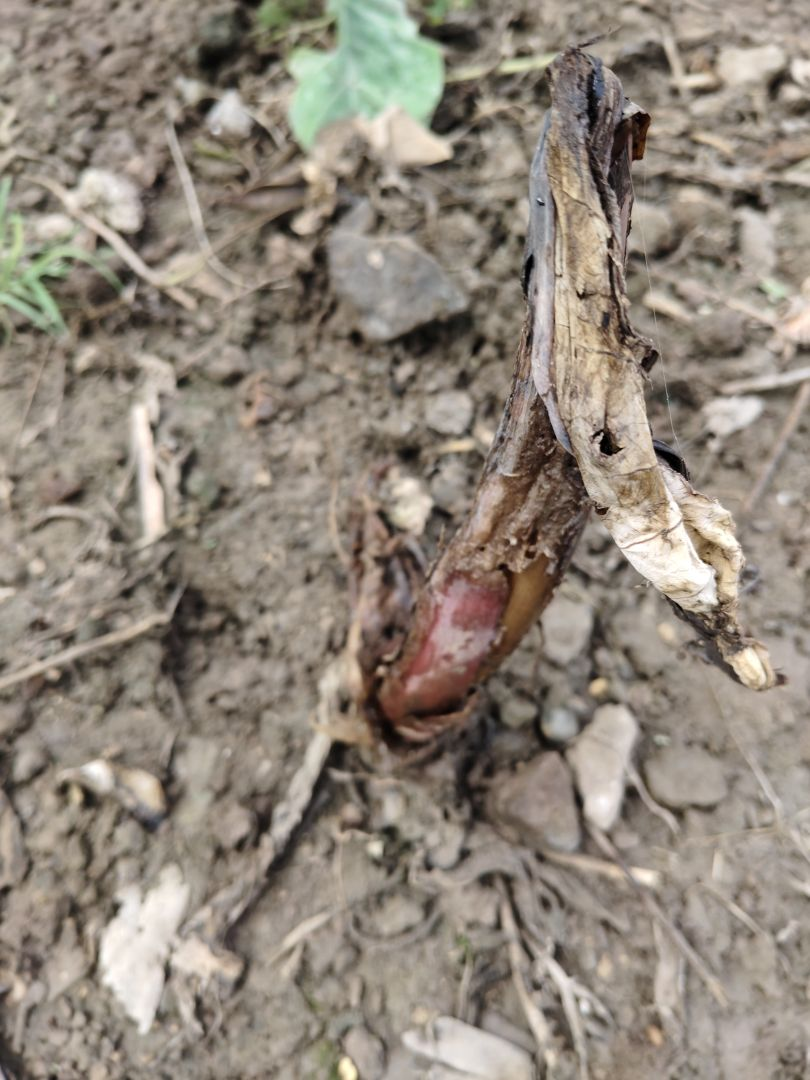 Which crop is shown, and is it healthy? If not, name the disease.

taro, root rot
